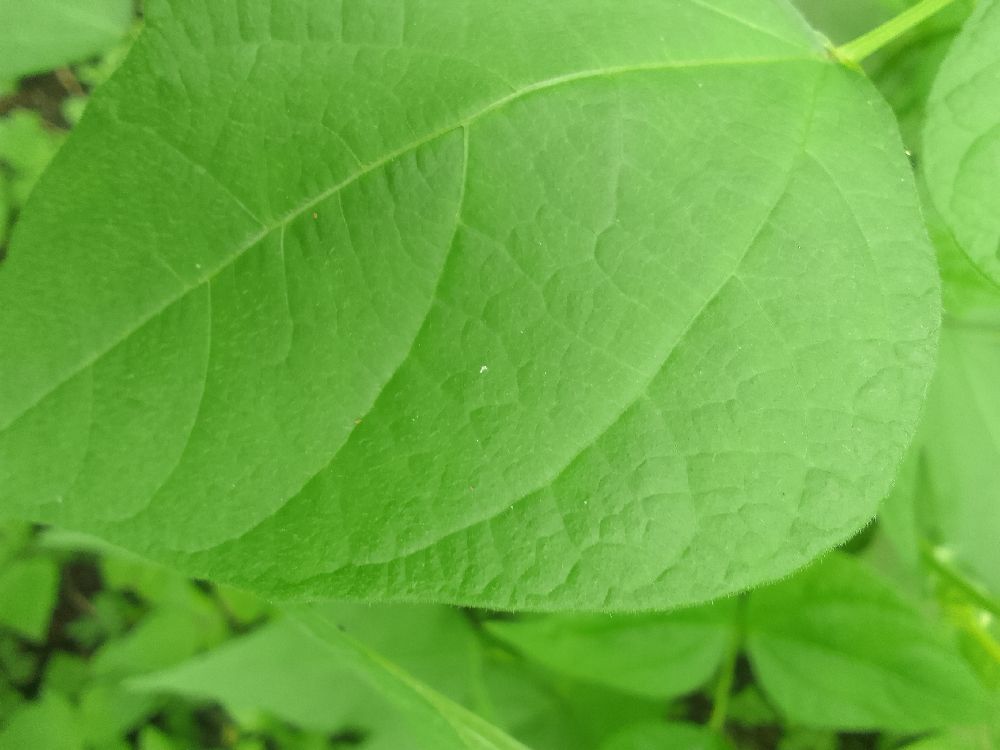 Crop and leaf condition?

common bean, healthy
